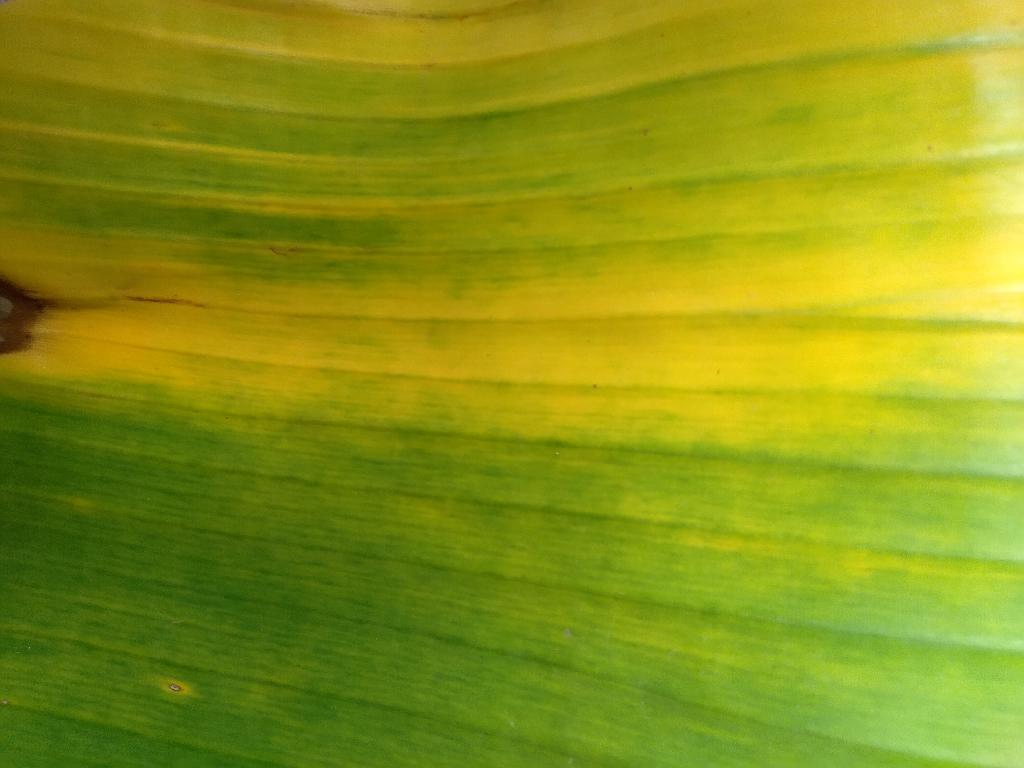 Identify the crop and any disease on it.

banana, fusarium wilt race 1
